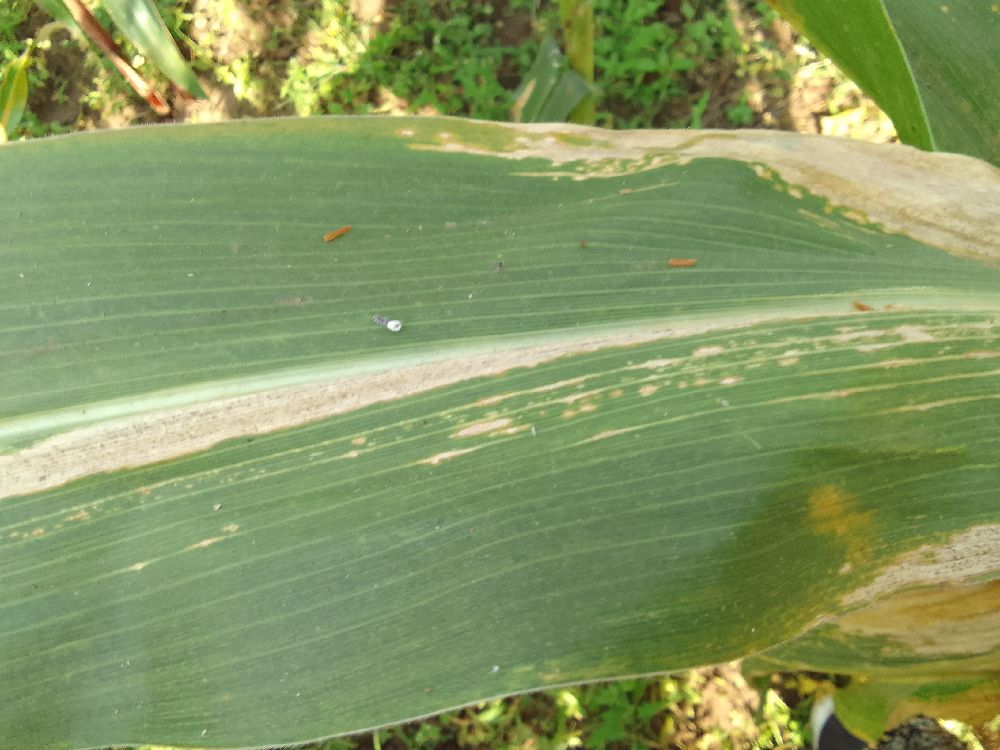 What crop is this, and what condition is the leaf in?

maize, maize lethal necrosis
